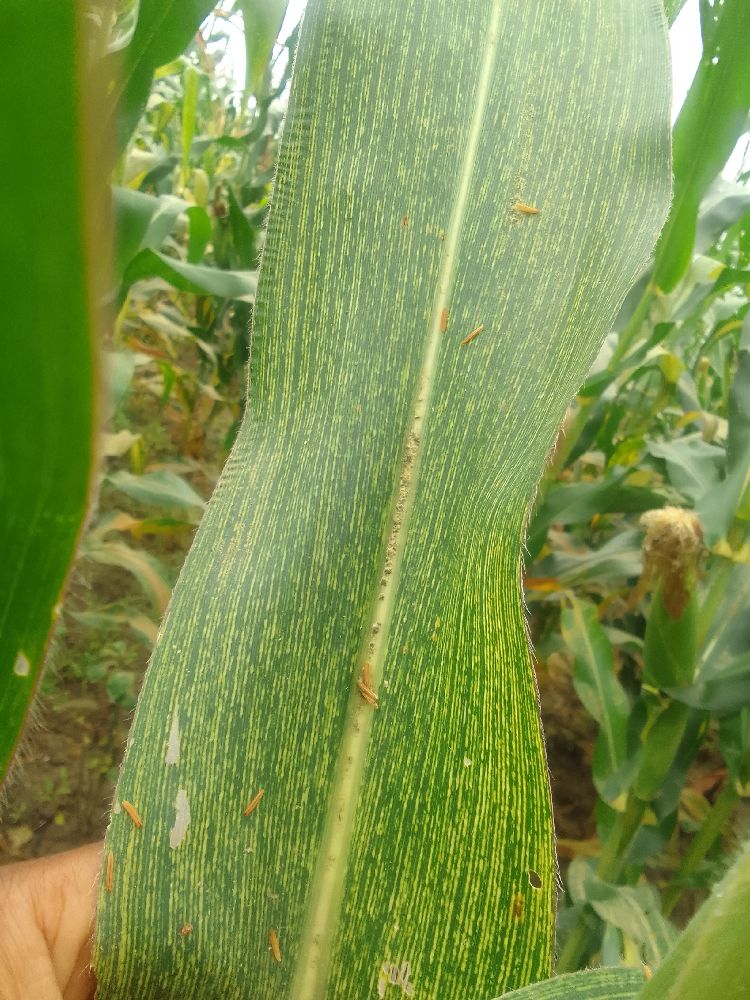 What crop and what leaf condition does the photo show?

maize, maize streak virus
